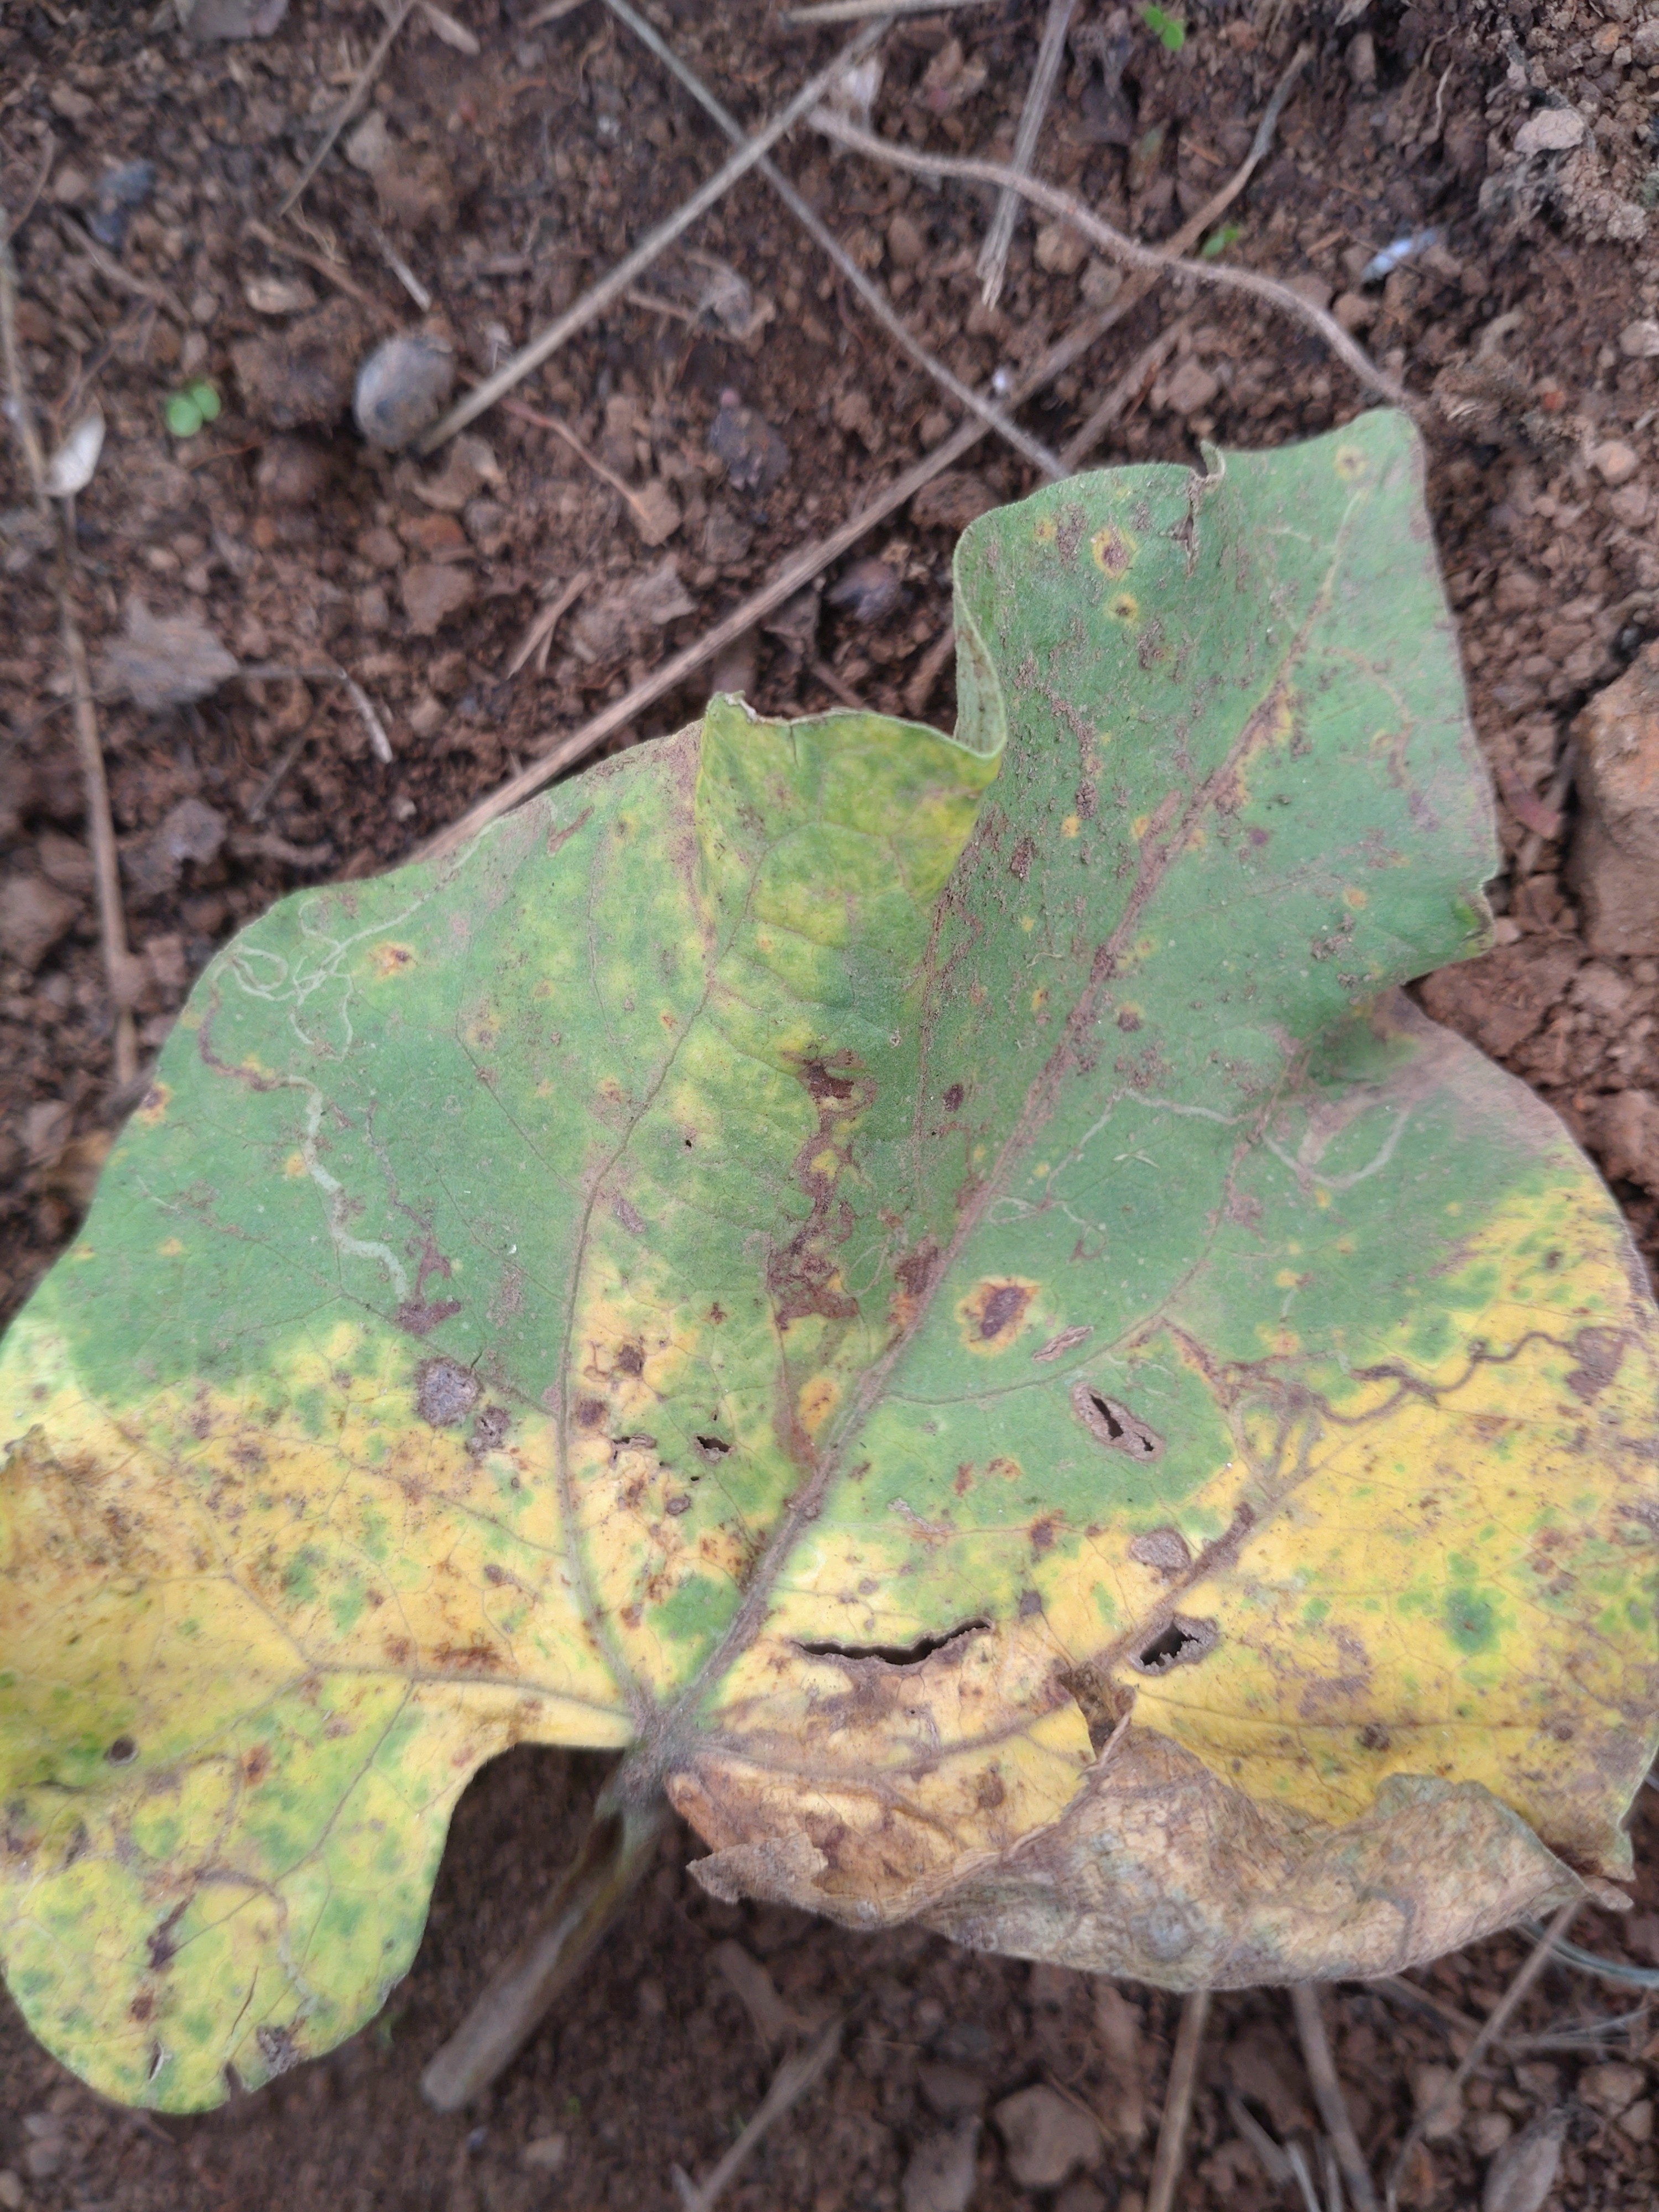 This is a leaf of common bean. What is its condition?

rust
